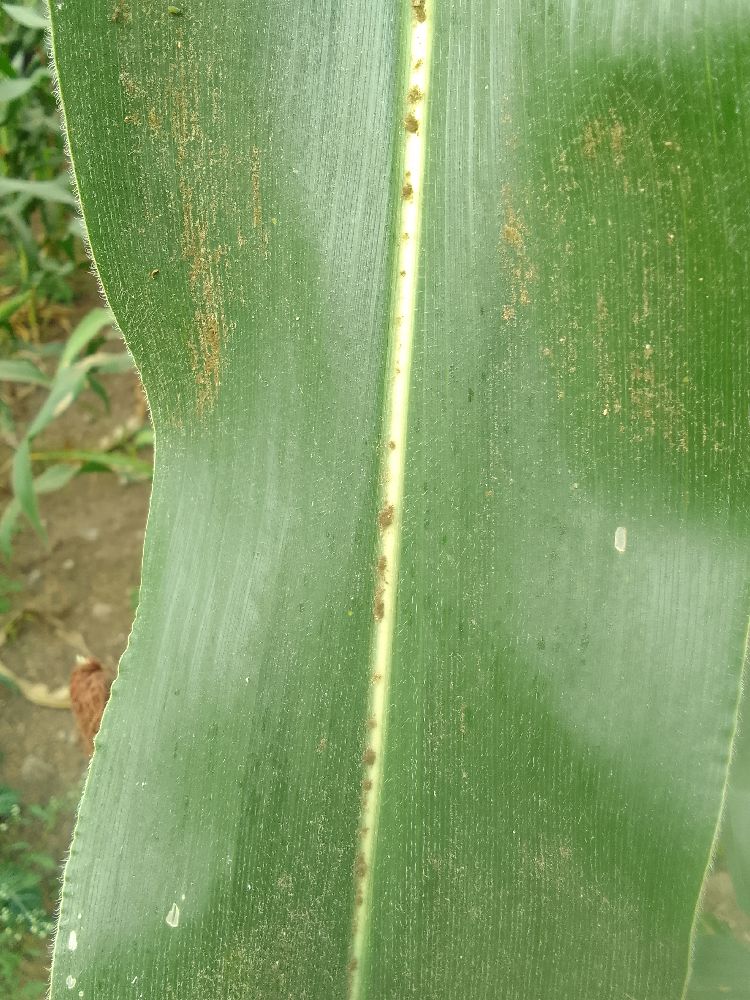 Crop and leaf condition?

maize, healthy
